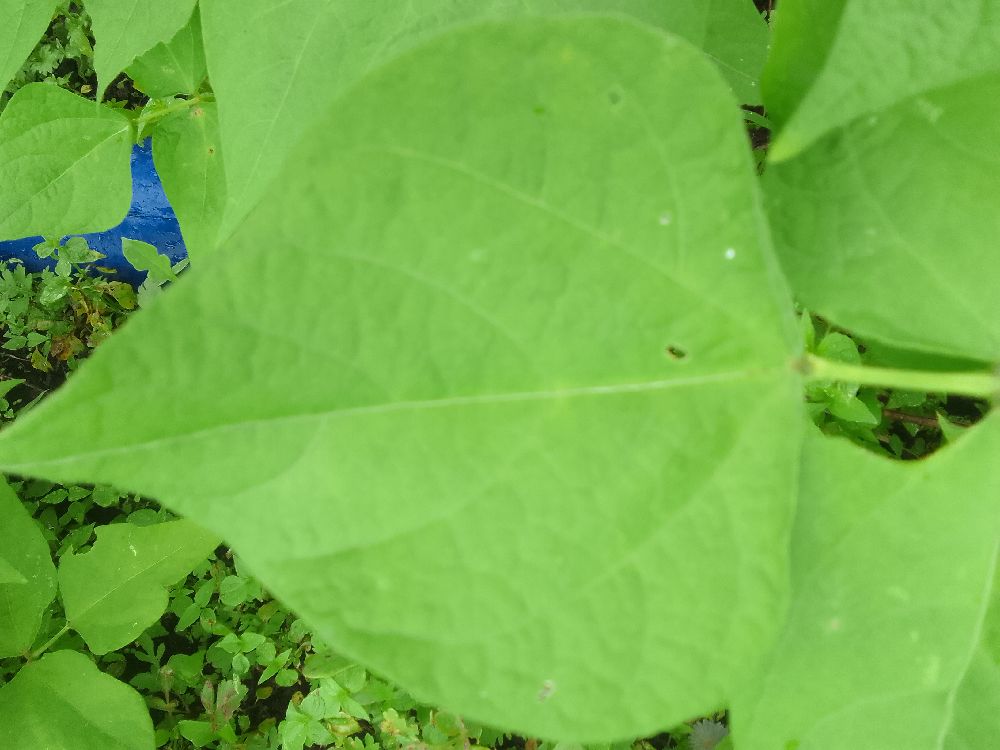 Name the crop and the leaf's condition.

common bean, healthy
